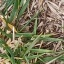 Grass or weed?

grass
